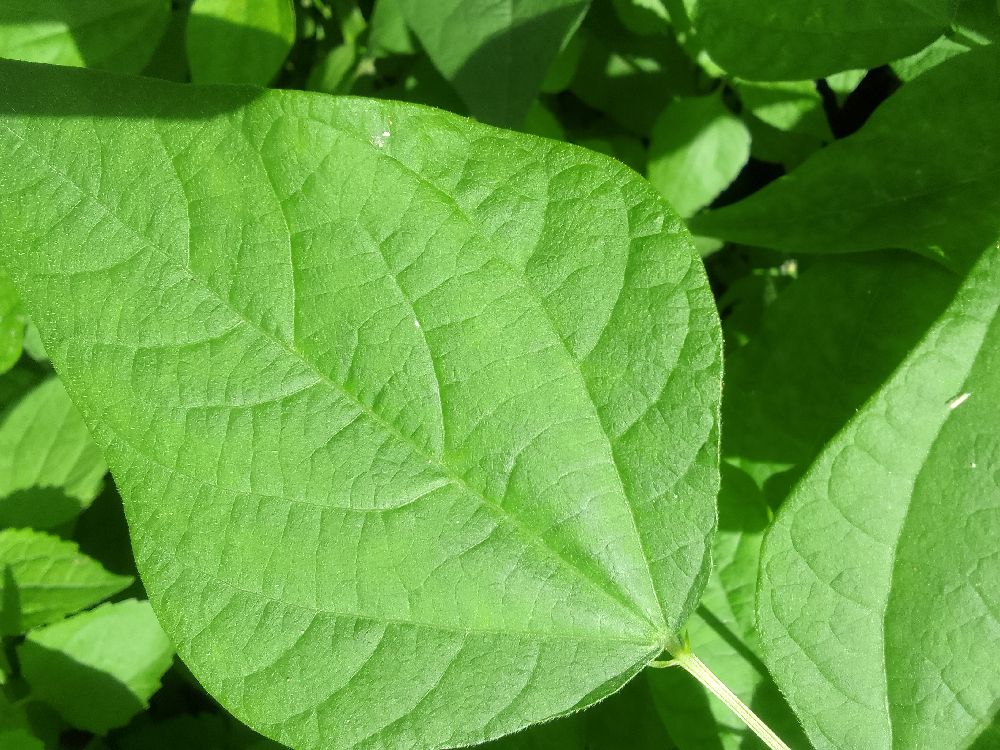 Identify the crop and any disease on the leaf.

common bean, healthy
